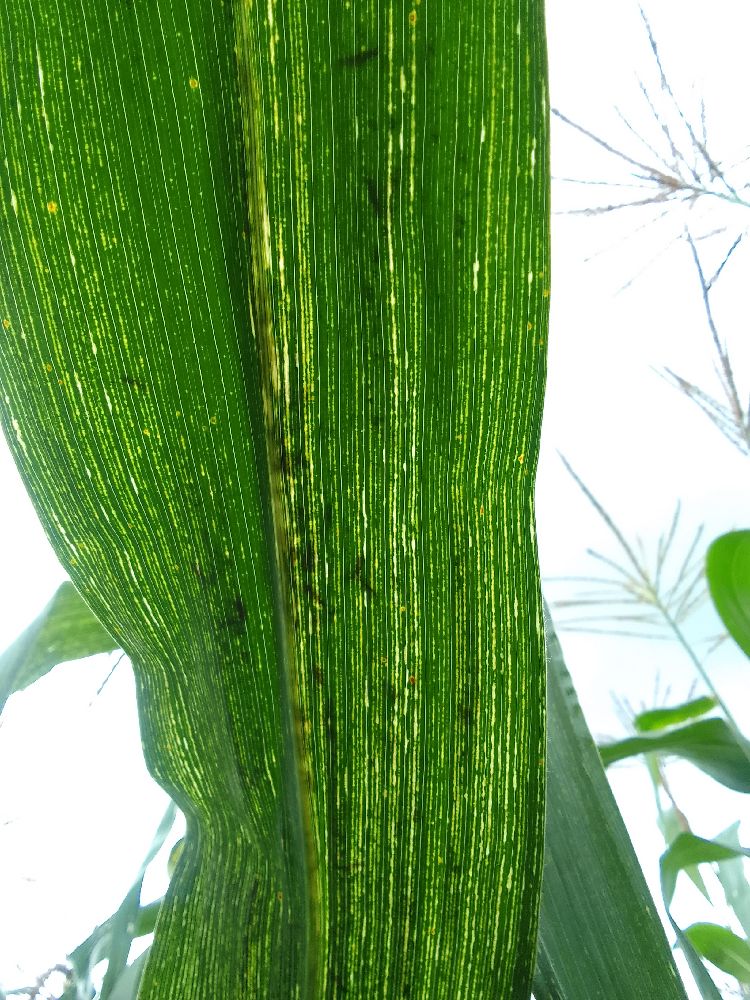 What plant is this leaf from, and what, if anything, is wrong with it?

maize, maize streak virus
